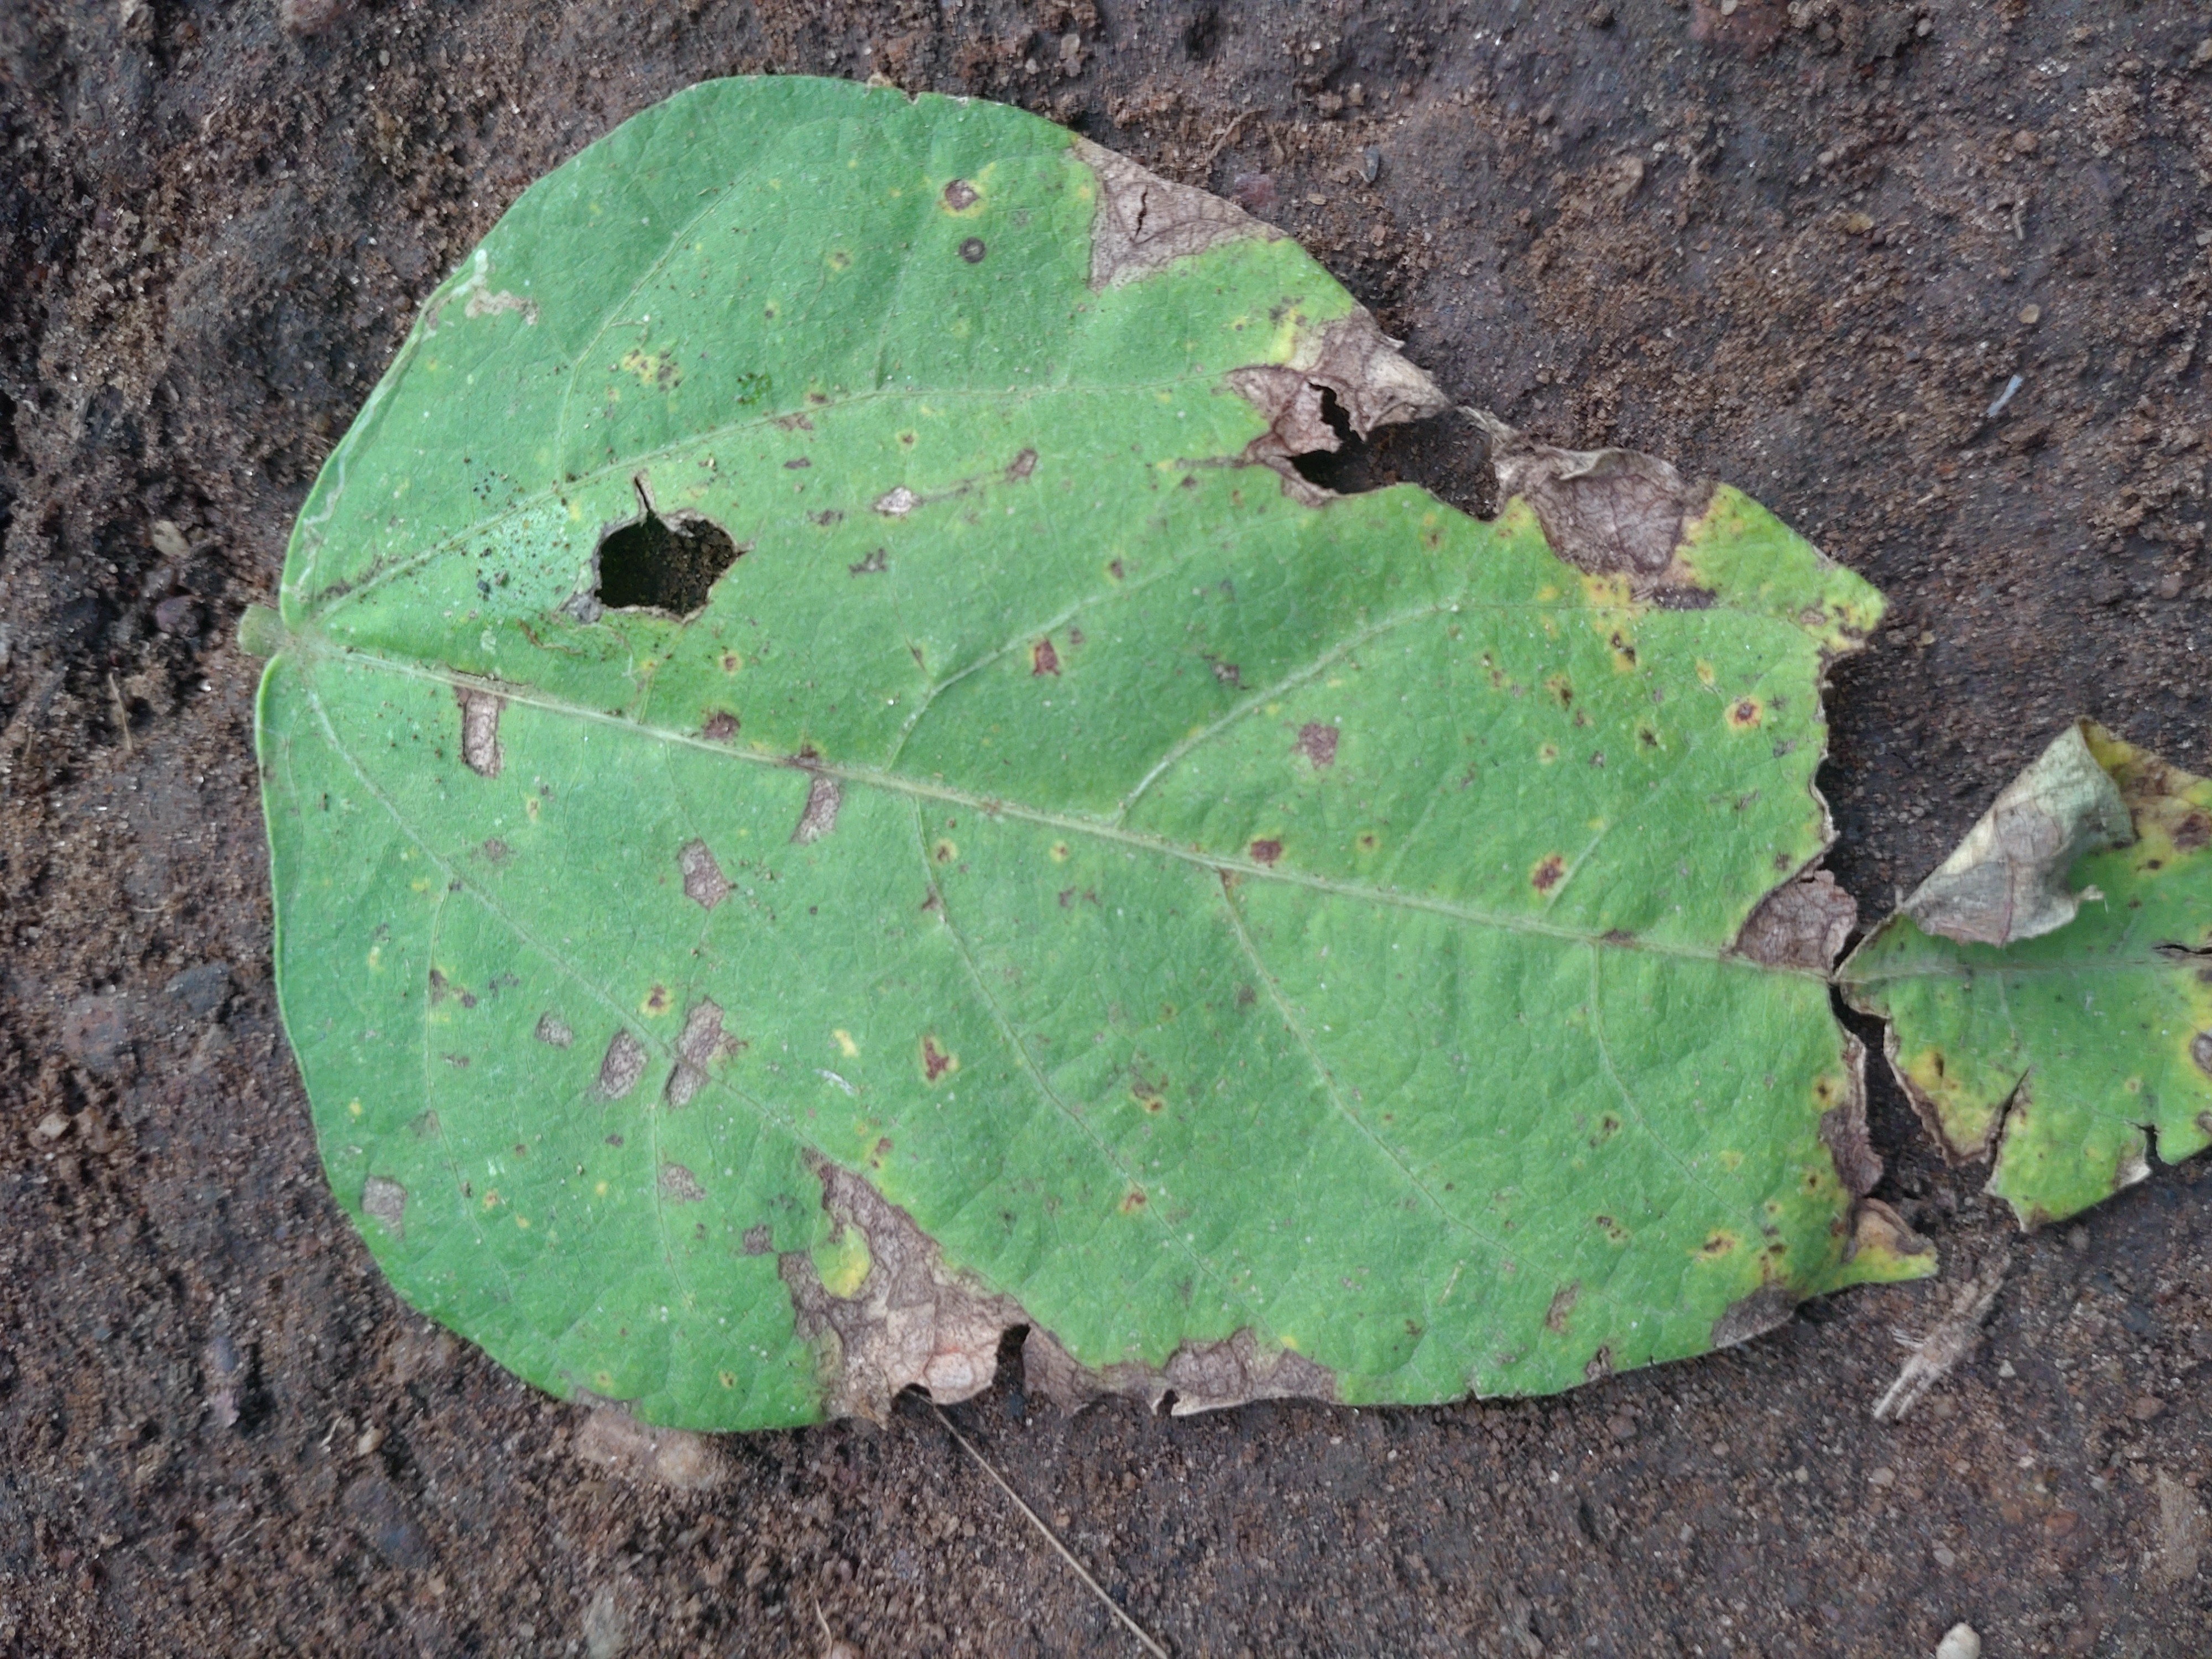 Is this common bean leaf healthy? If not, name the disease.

anthracnose
